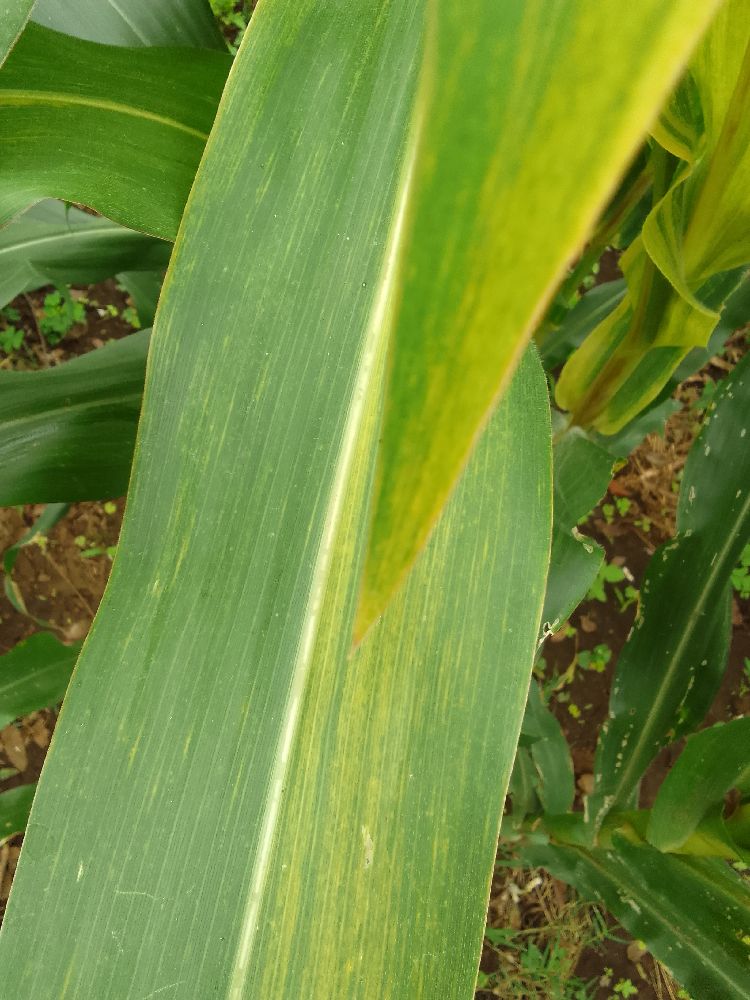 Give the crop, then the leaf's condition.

maize, maize lethal necrosis
